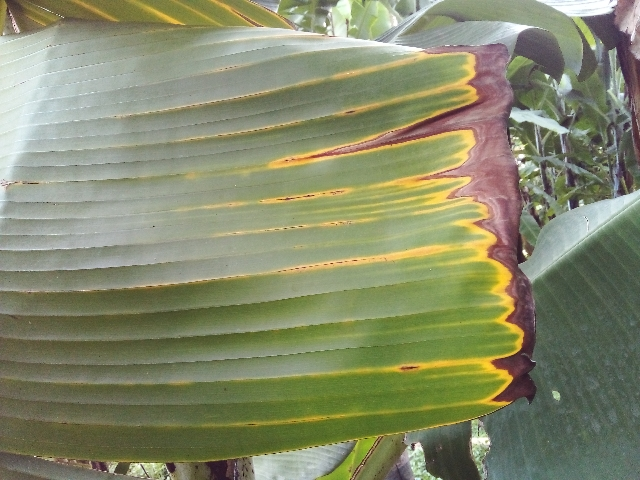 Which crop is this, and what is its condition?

banana, fusarium wilt race 1
